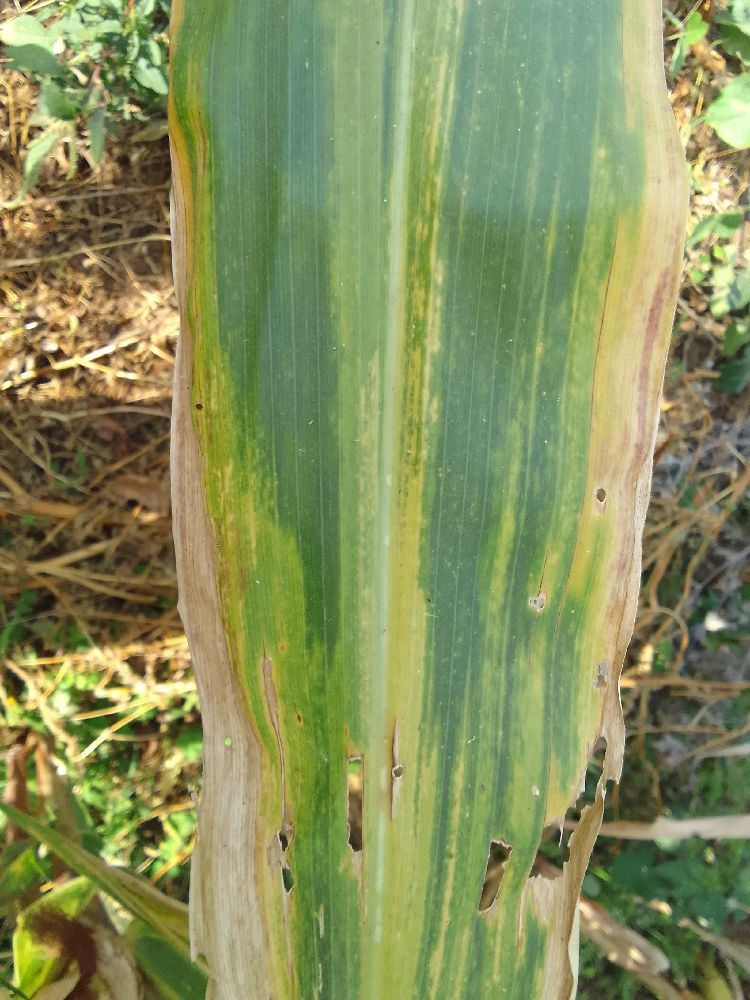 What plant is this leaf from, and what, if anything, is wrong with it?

maize, maize lethal necrosis
